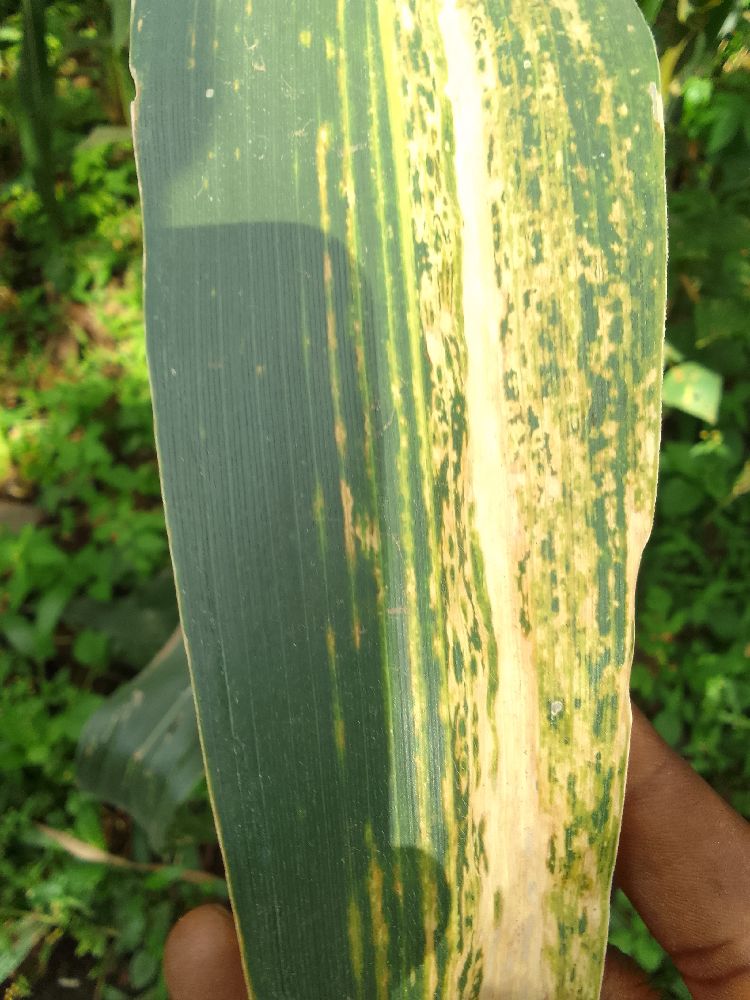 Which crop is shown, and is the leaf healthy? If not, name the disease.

maize, maize lethal necrosis
